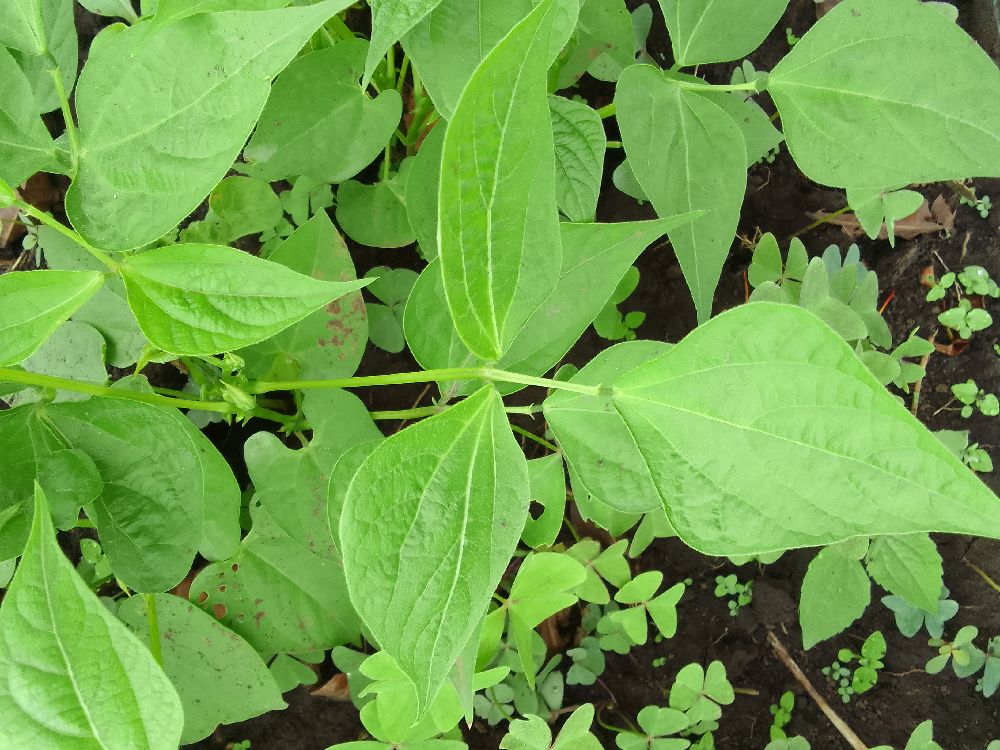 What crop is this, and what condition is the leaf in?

common bean, healthy
